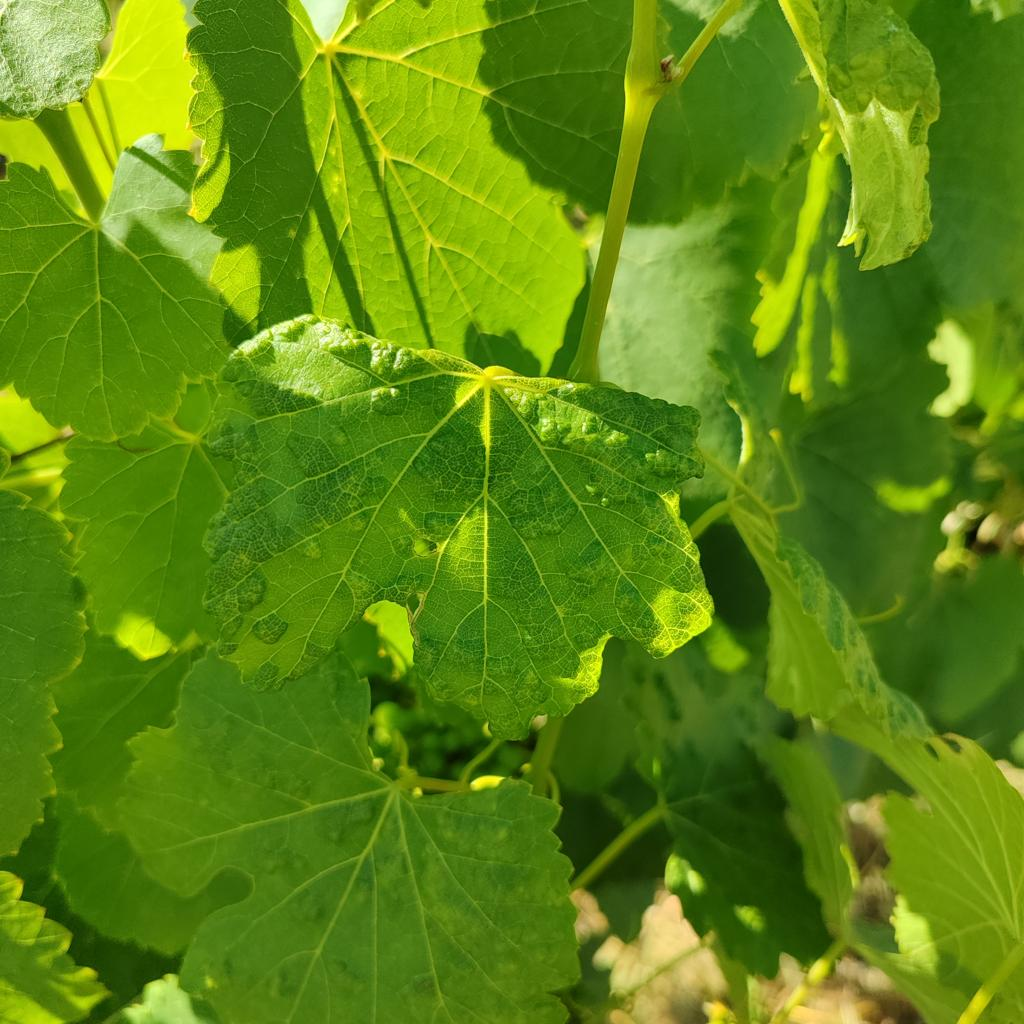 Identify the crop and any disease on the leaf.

grapevine, erineum mite
